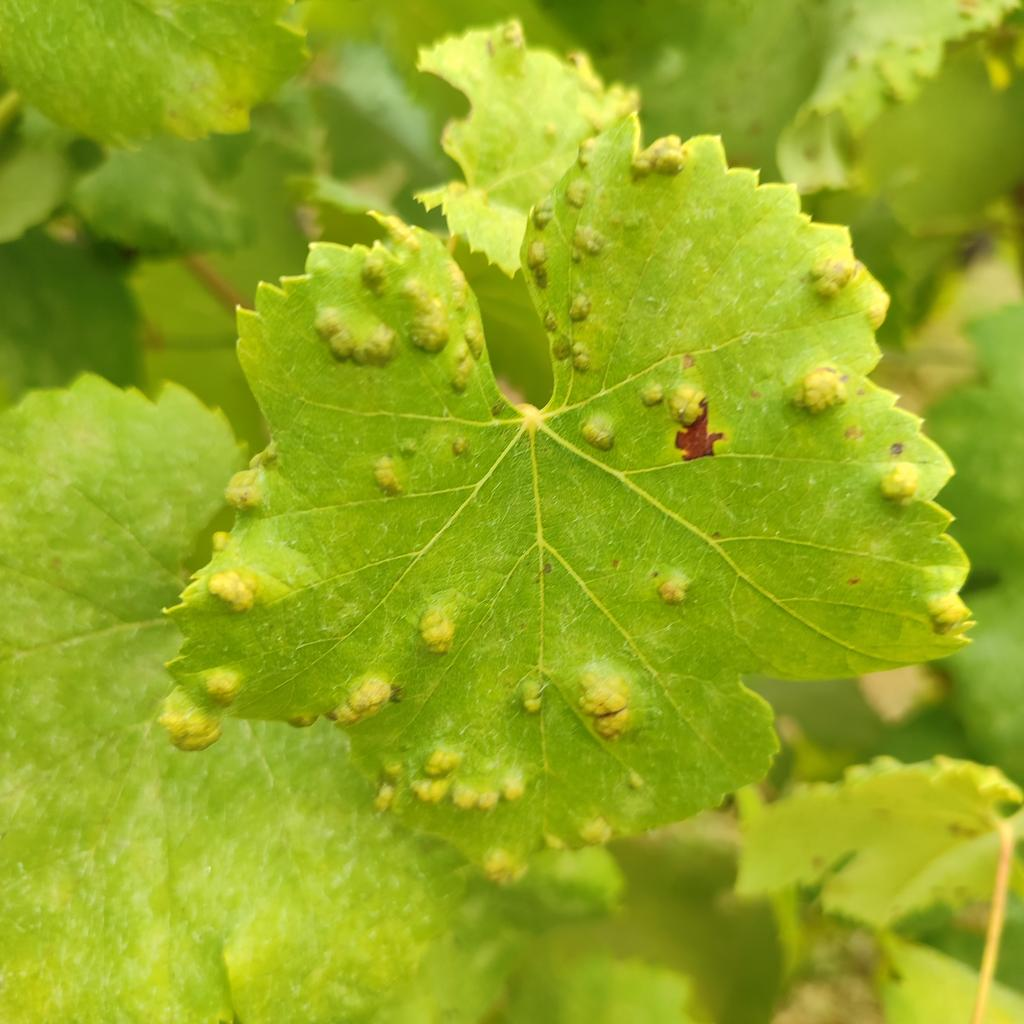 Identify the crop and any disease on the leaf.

grapevine, erineum mite
